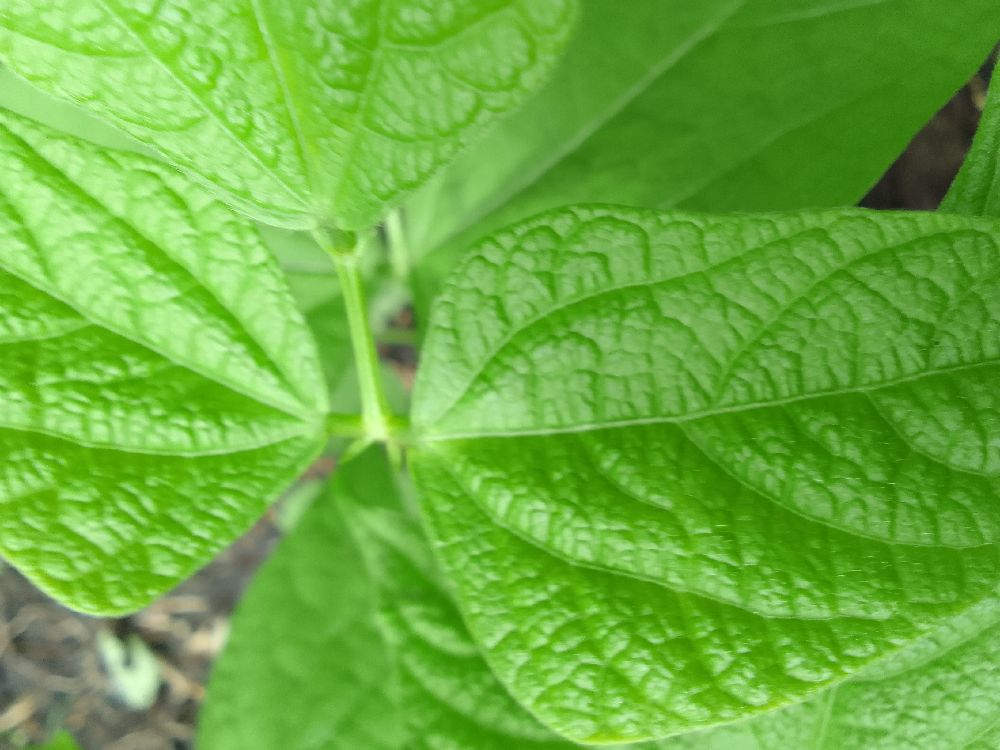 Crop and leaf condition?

common bean, healthy
